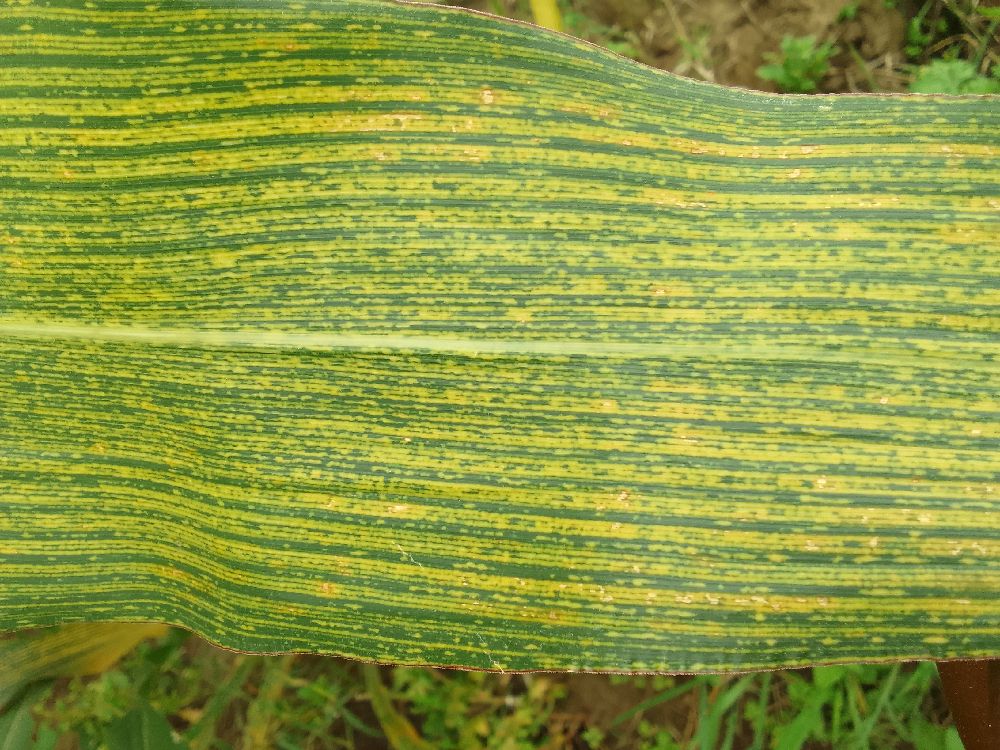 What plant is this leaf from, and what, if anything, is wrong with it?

maize, maize streak virus
